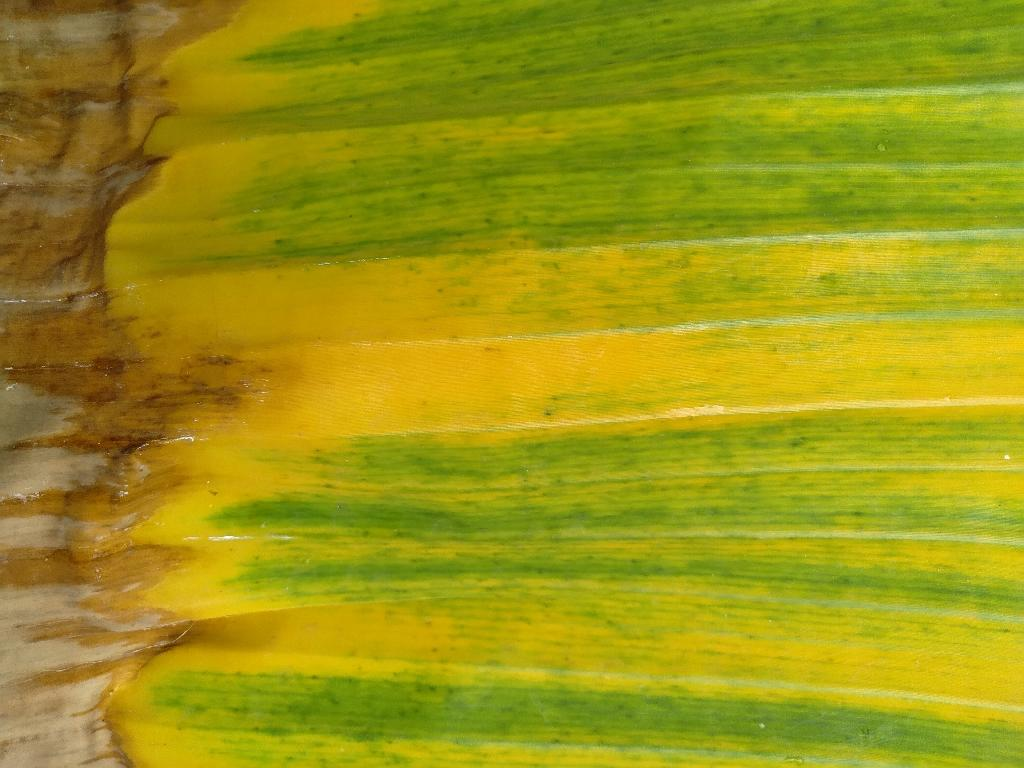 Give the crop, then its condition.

banana, fusarium wilt race 1
